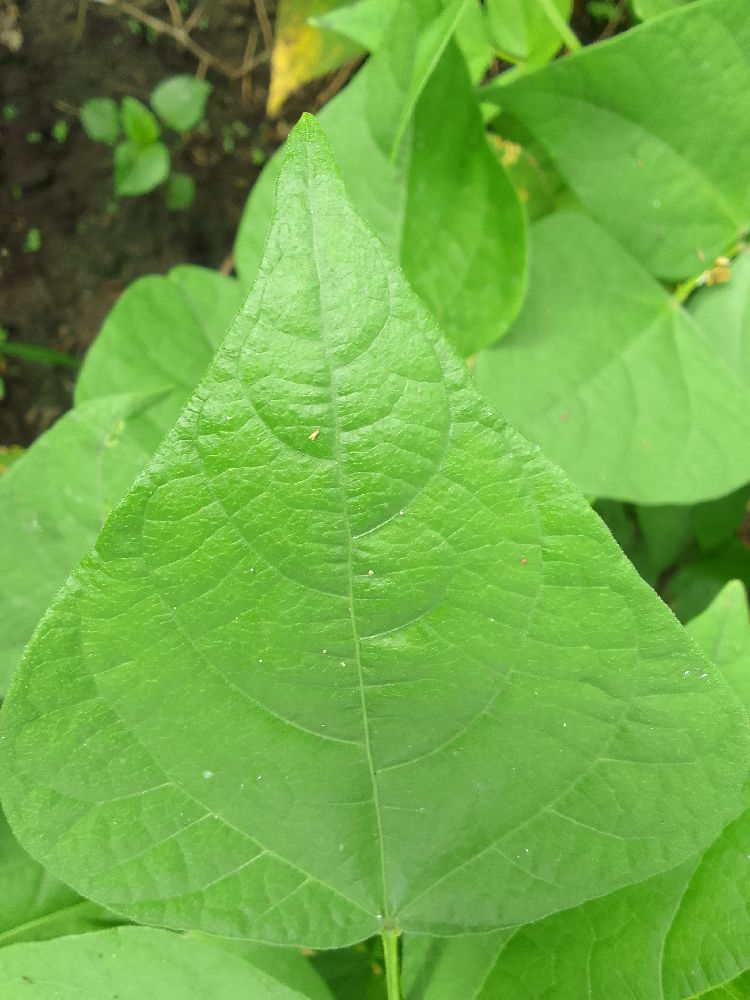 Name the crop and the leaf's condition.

common bean, healthy
